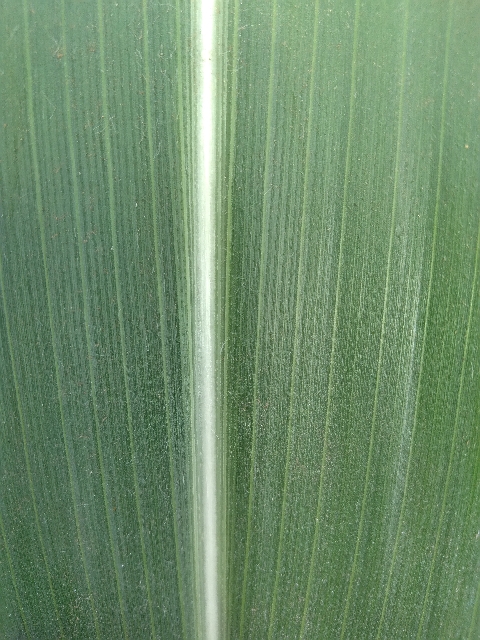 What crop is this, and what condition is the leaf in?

maize, healthy
